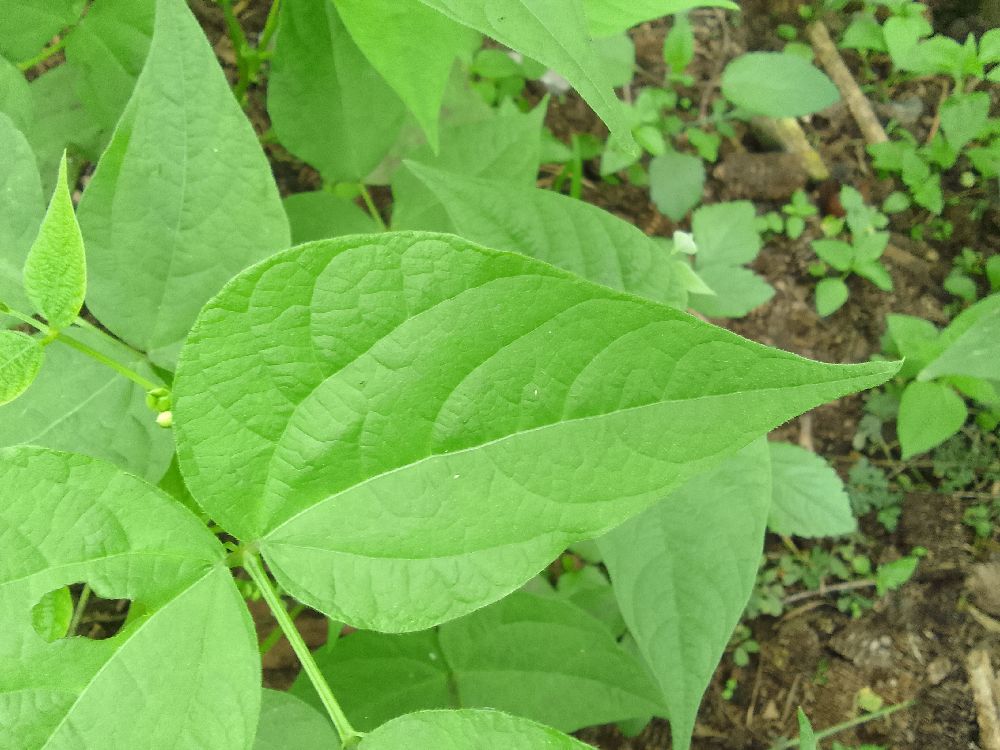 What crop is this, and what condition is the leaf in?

common bean, healthy
